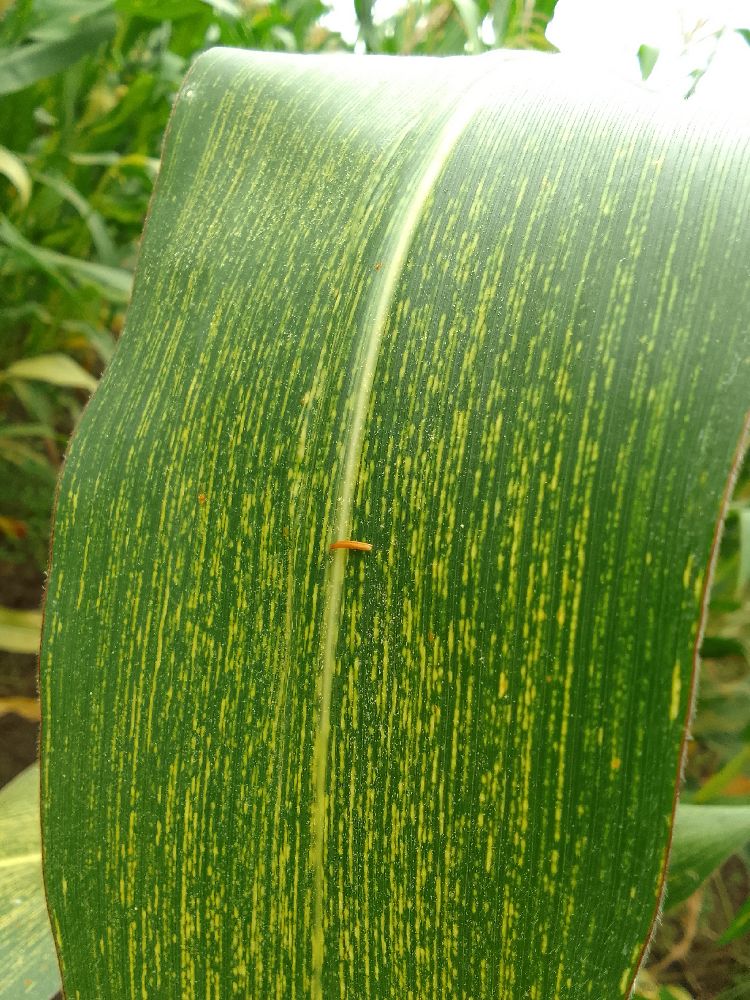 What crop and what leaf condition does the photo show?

maize, maize streak virus
